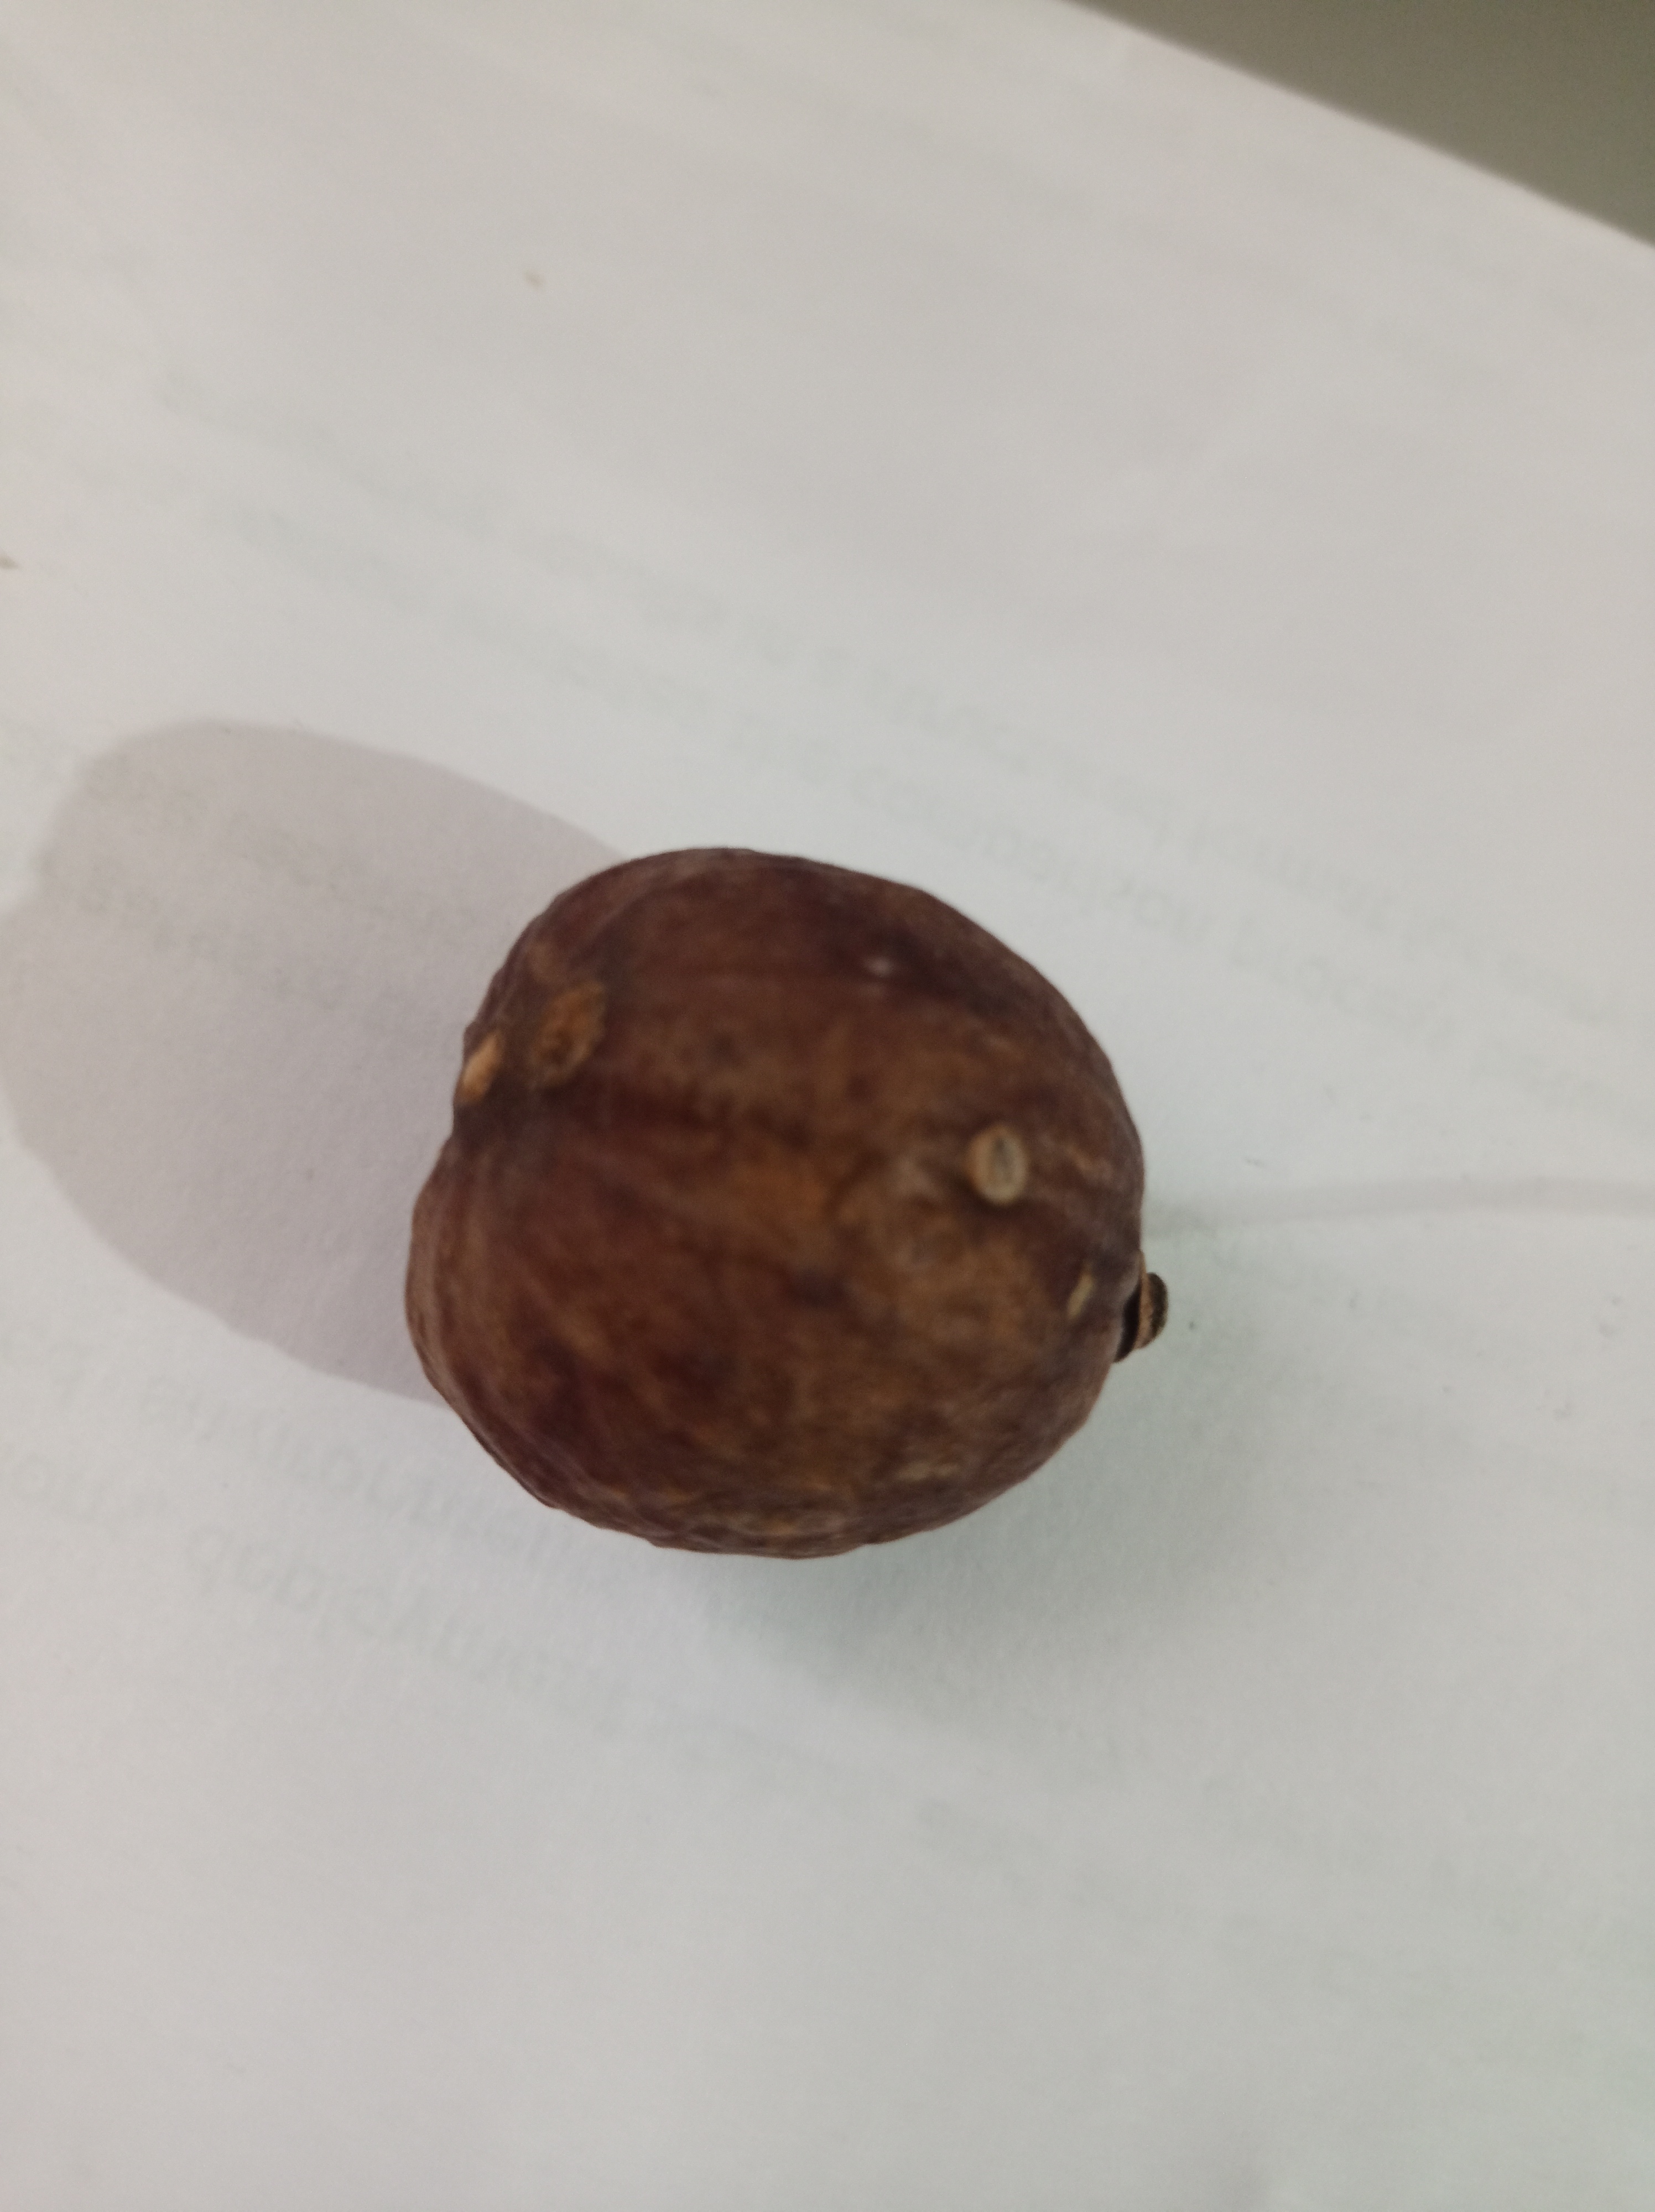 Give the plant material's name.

madanphal
